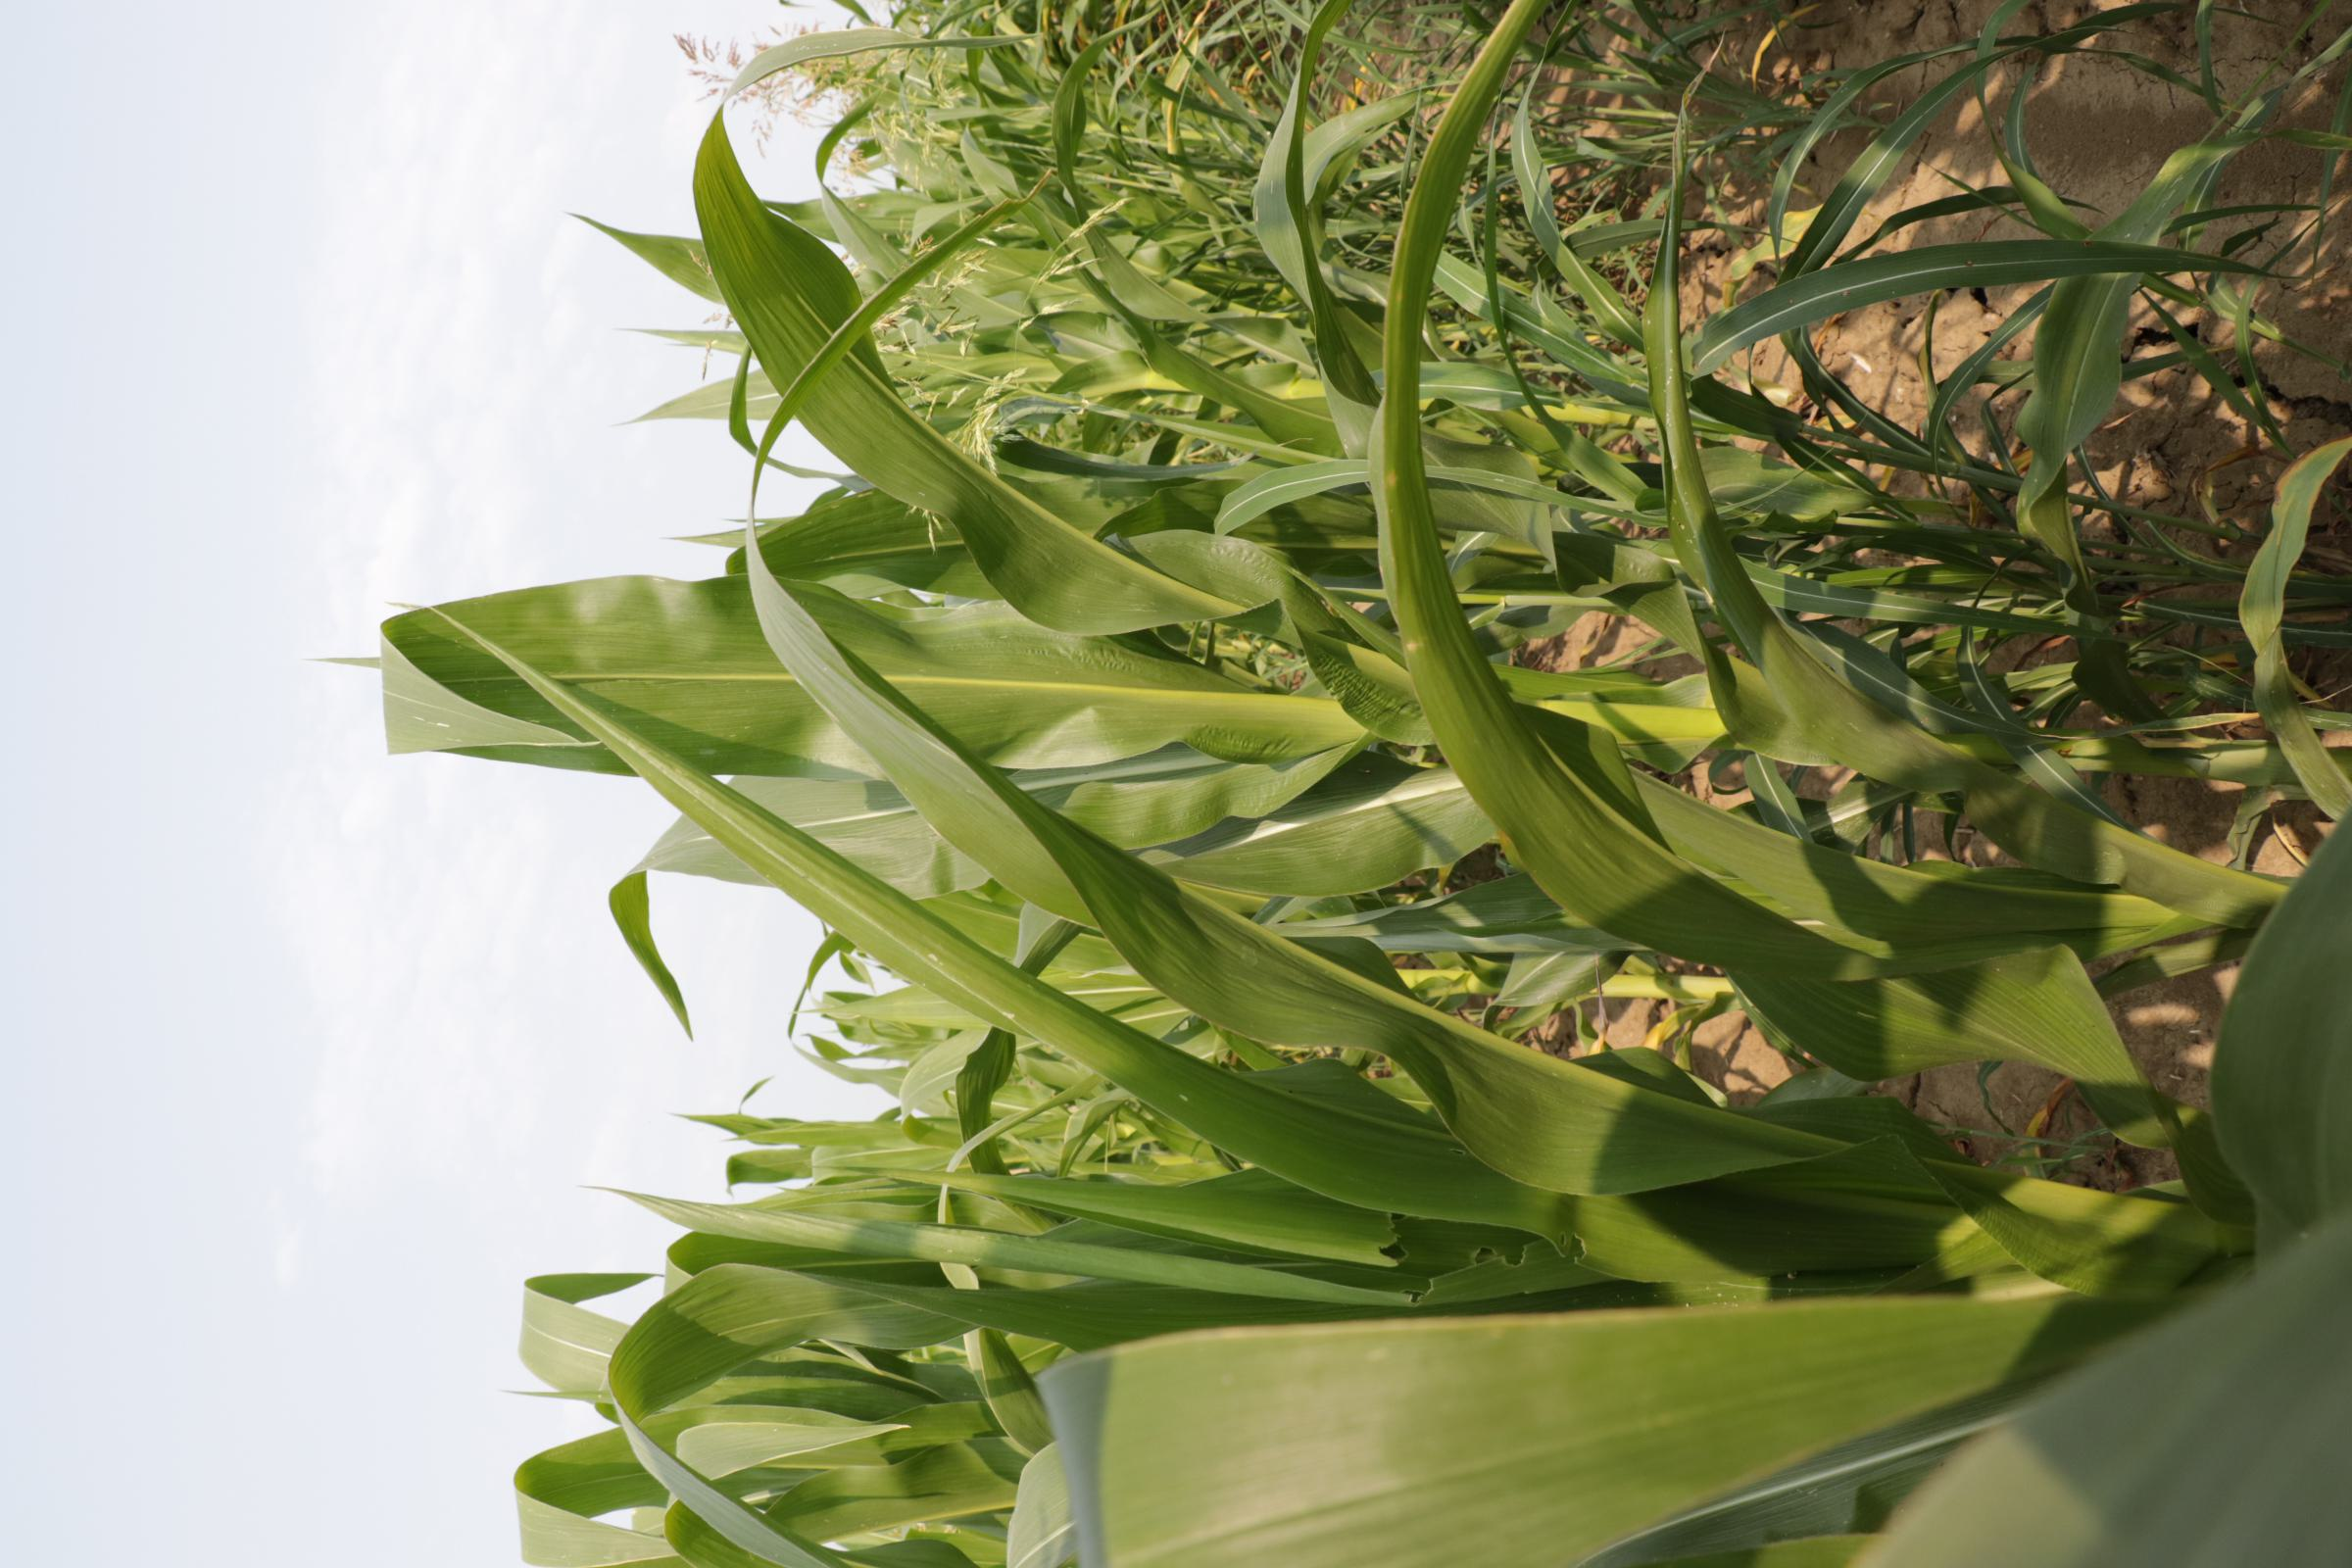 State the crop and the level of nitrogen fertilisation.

maize, full nitrogen fertilisation
